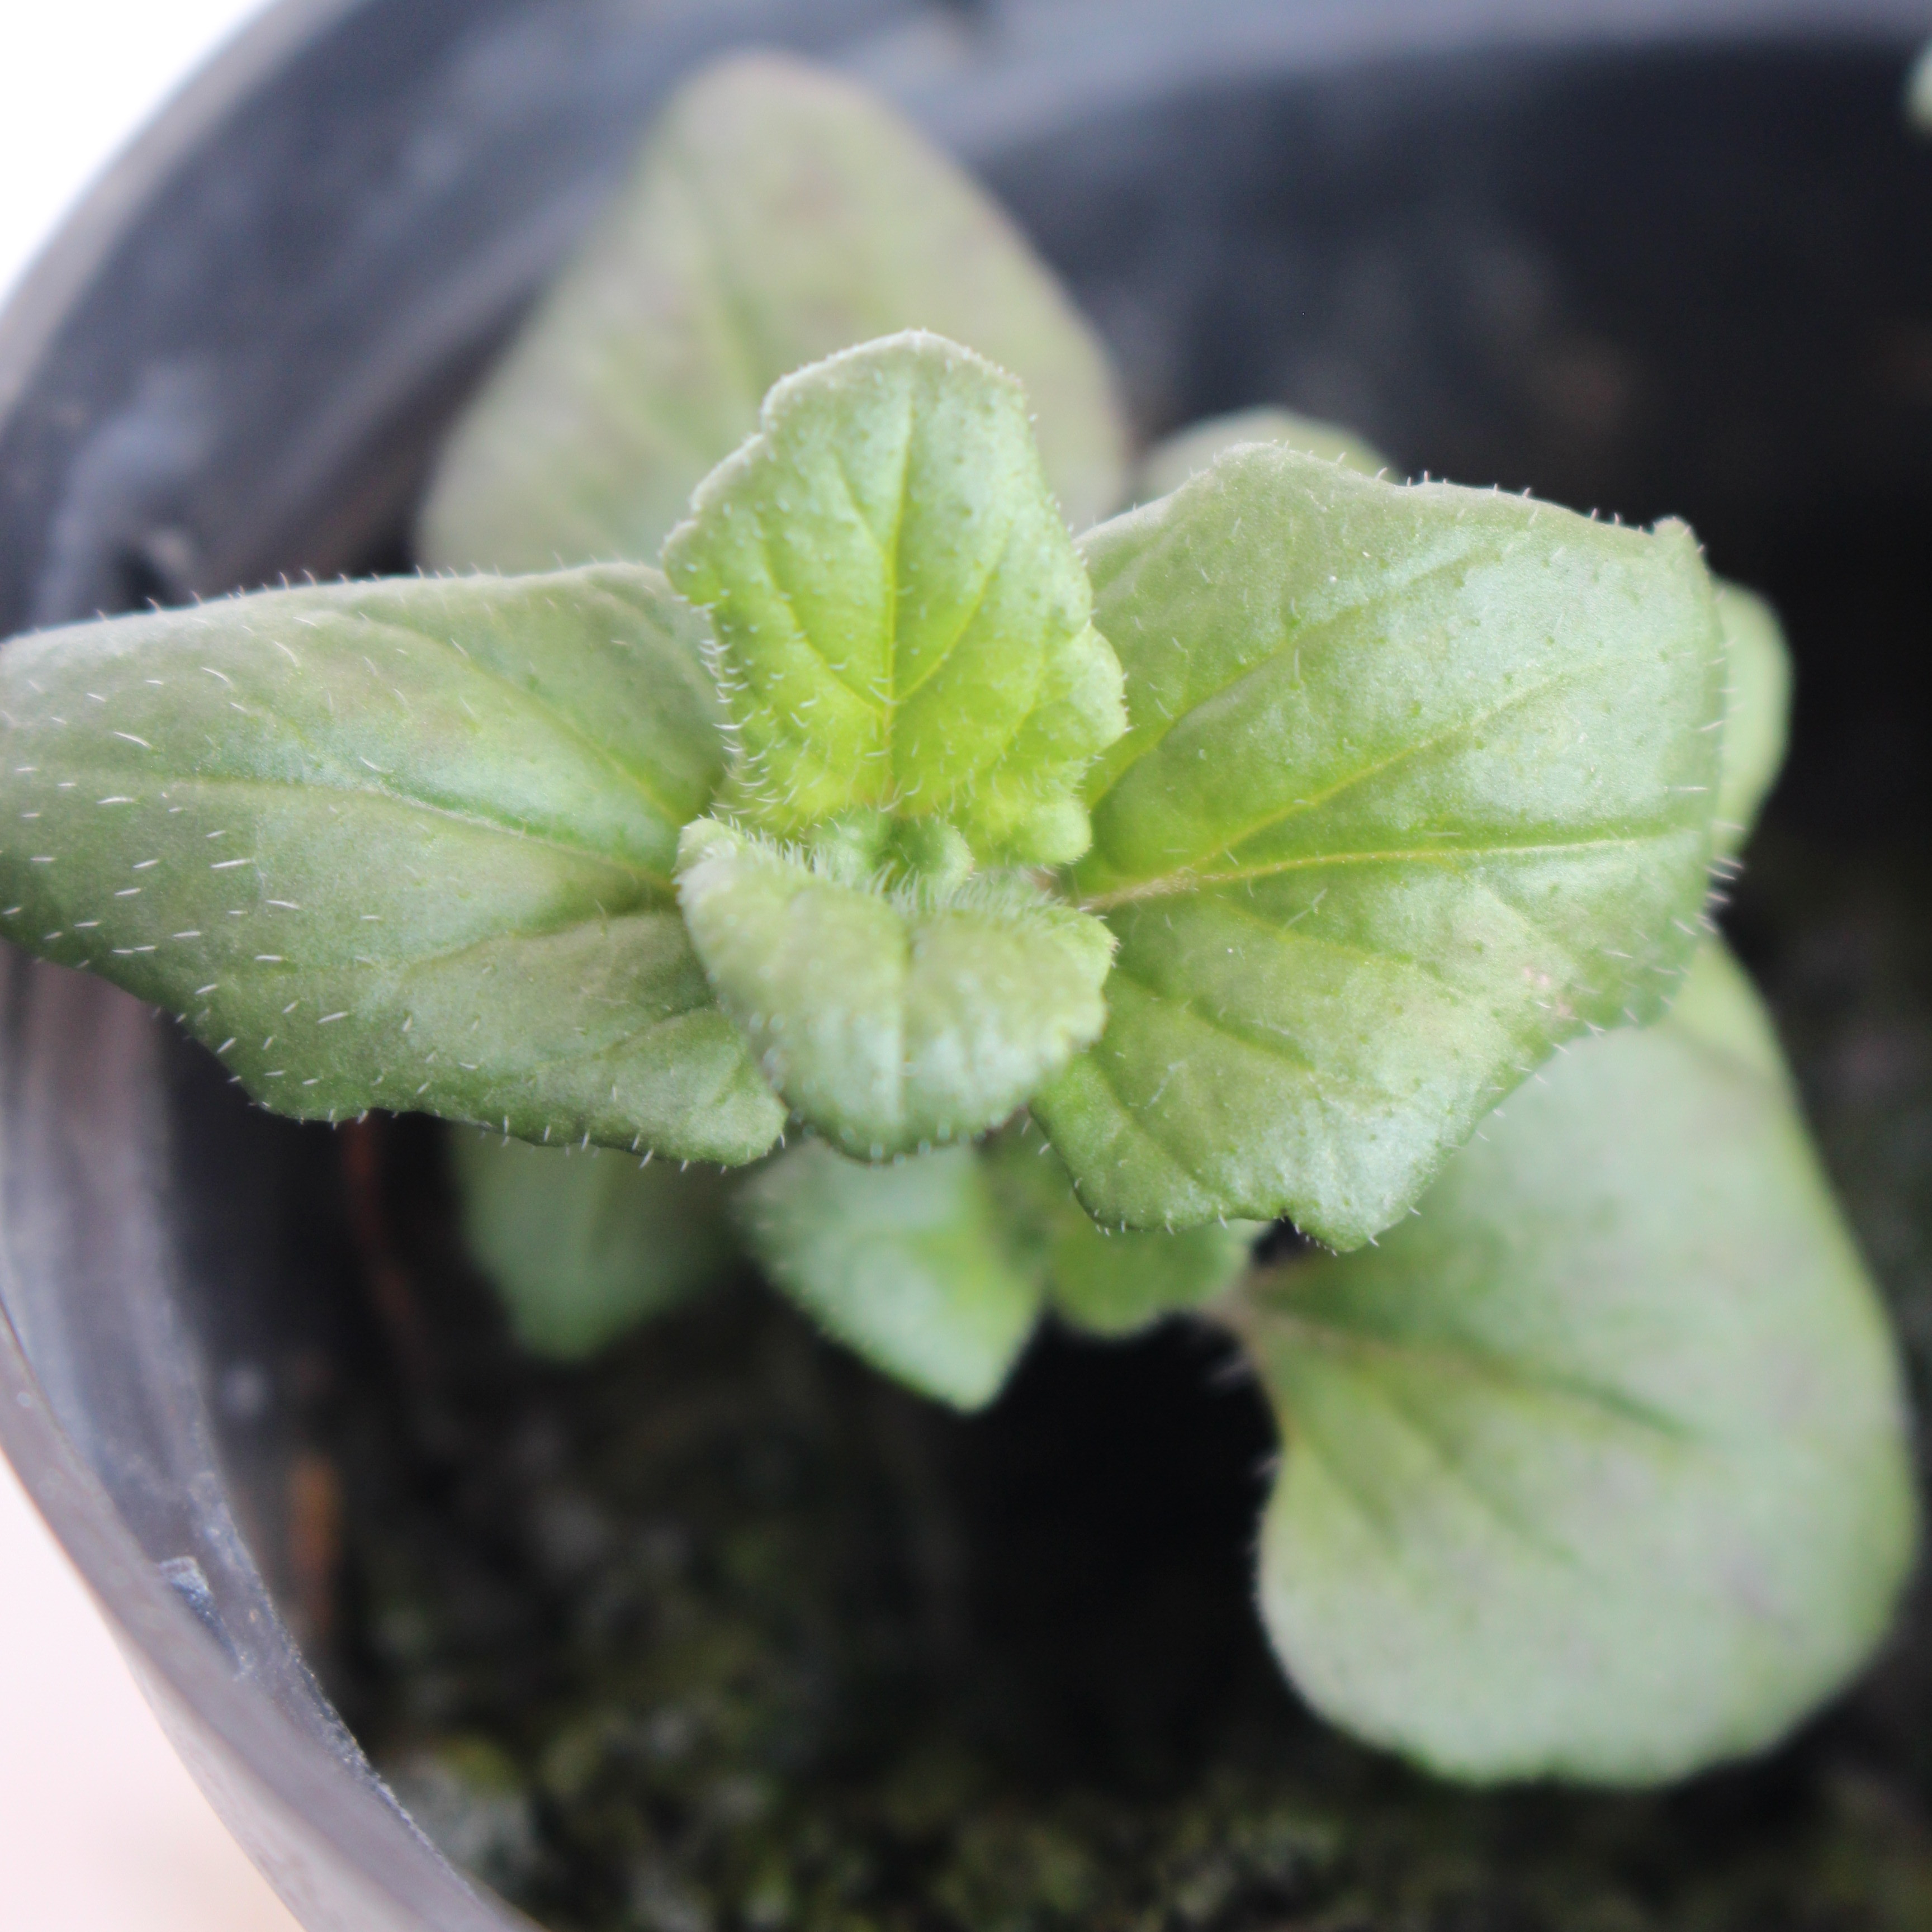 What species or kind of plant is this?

Veronica persica
